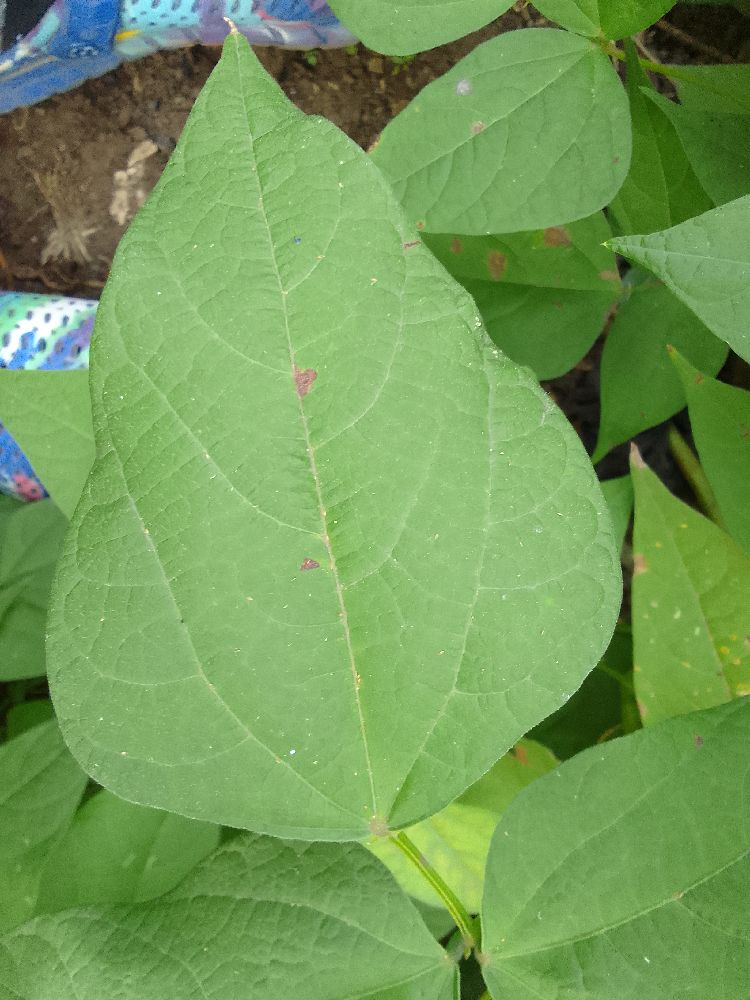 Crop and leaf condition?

common bean, healthy
